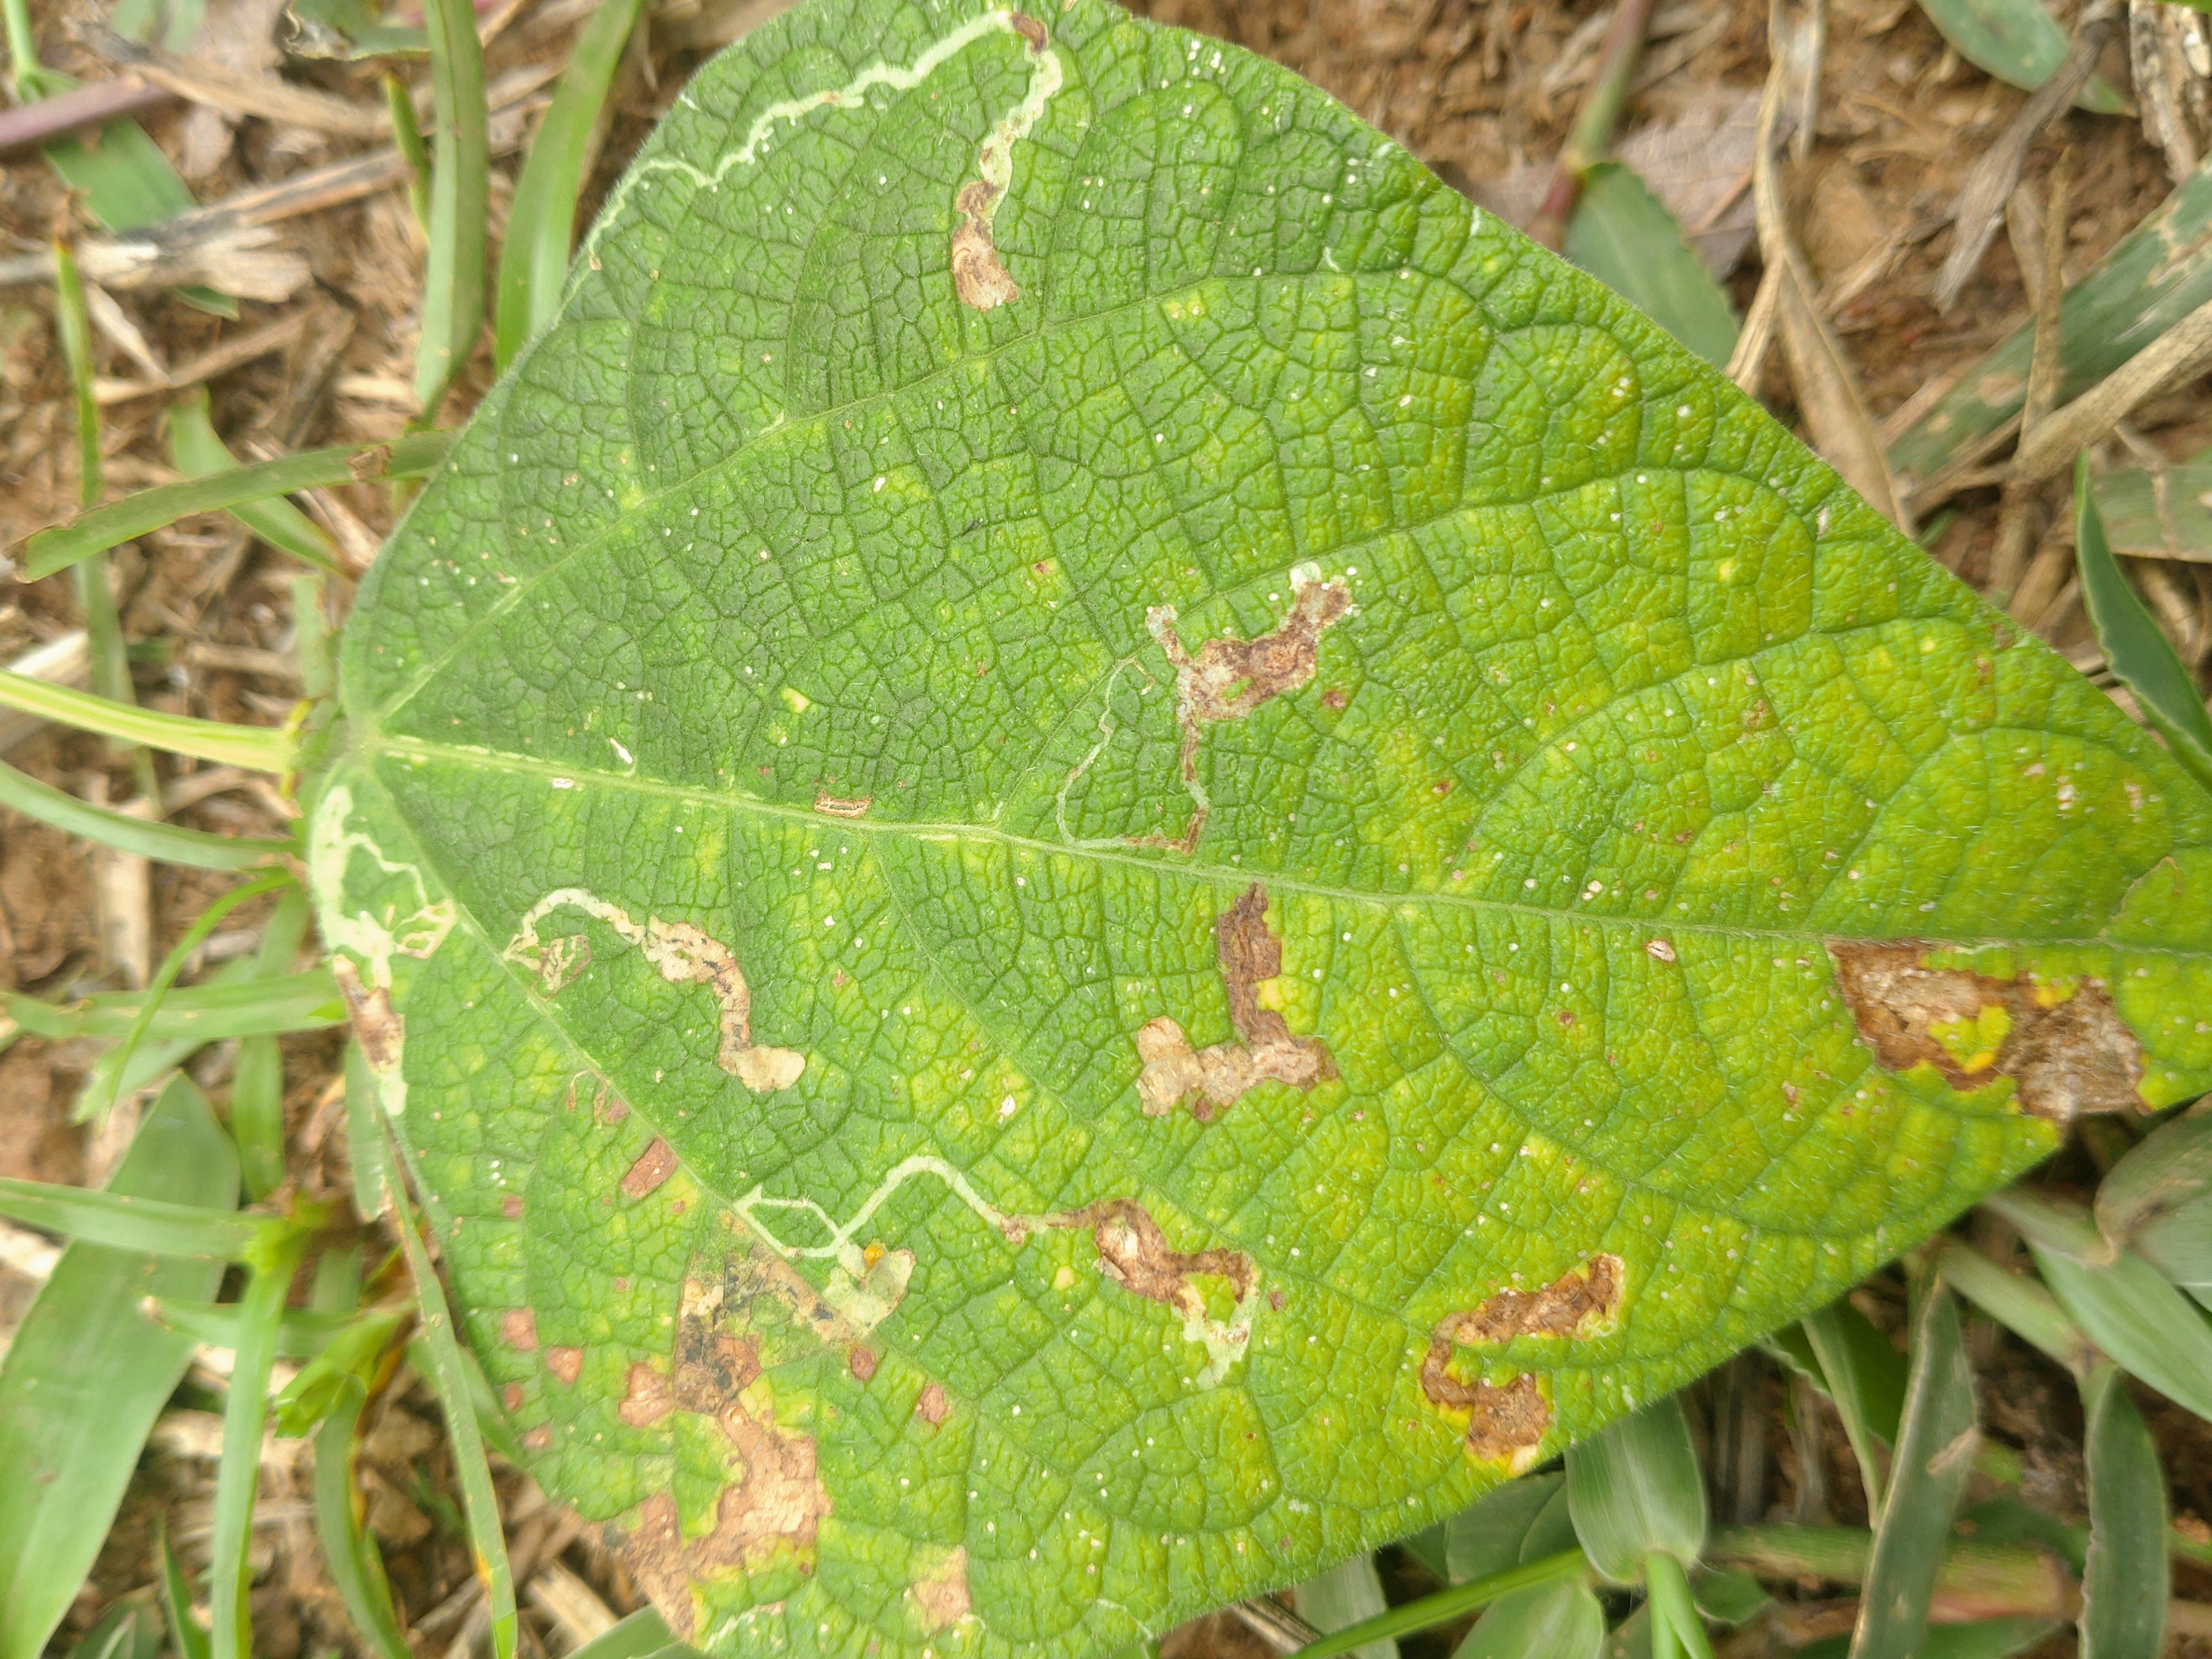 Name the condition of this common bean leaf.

rust
